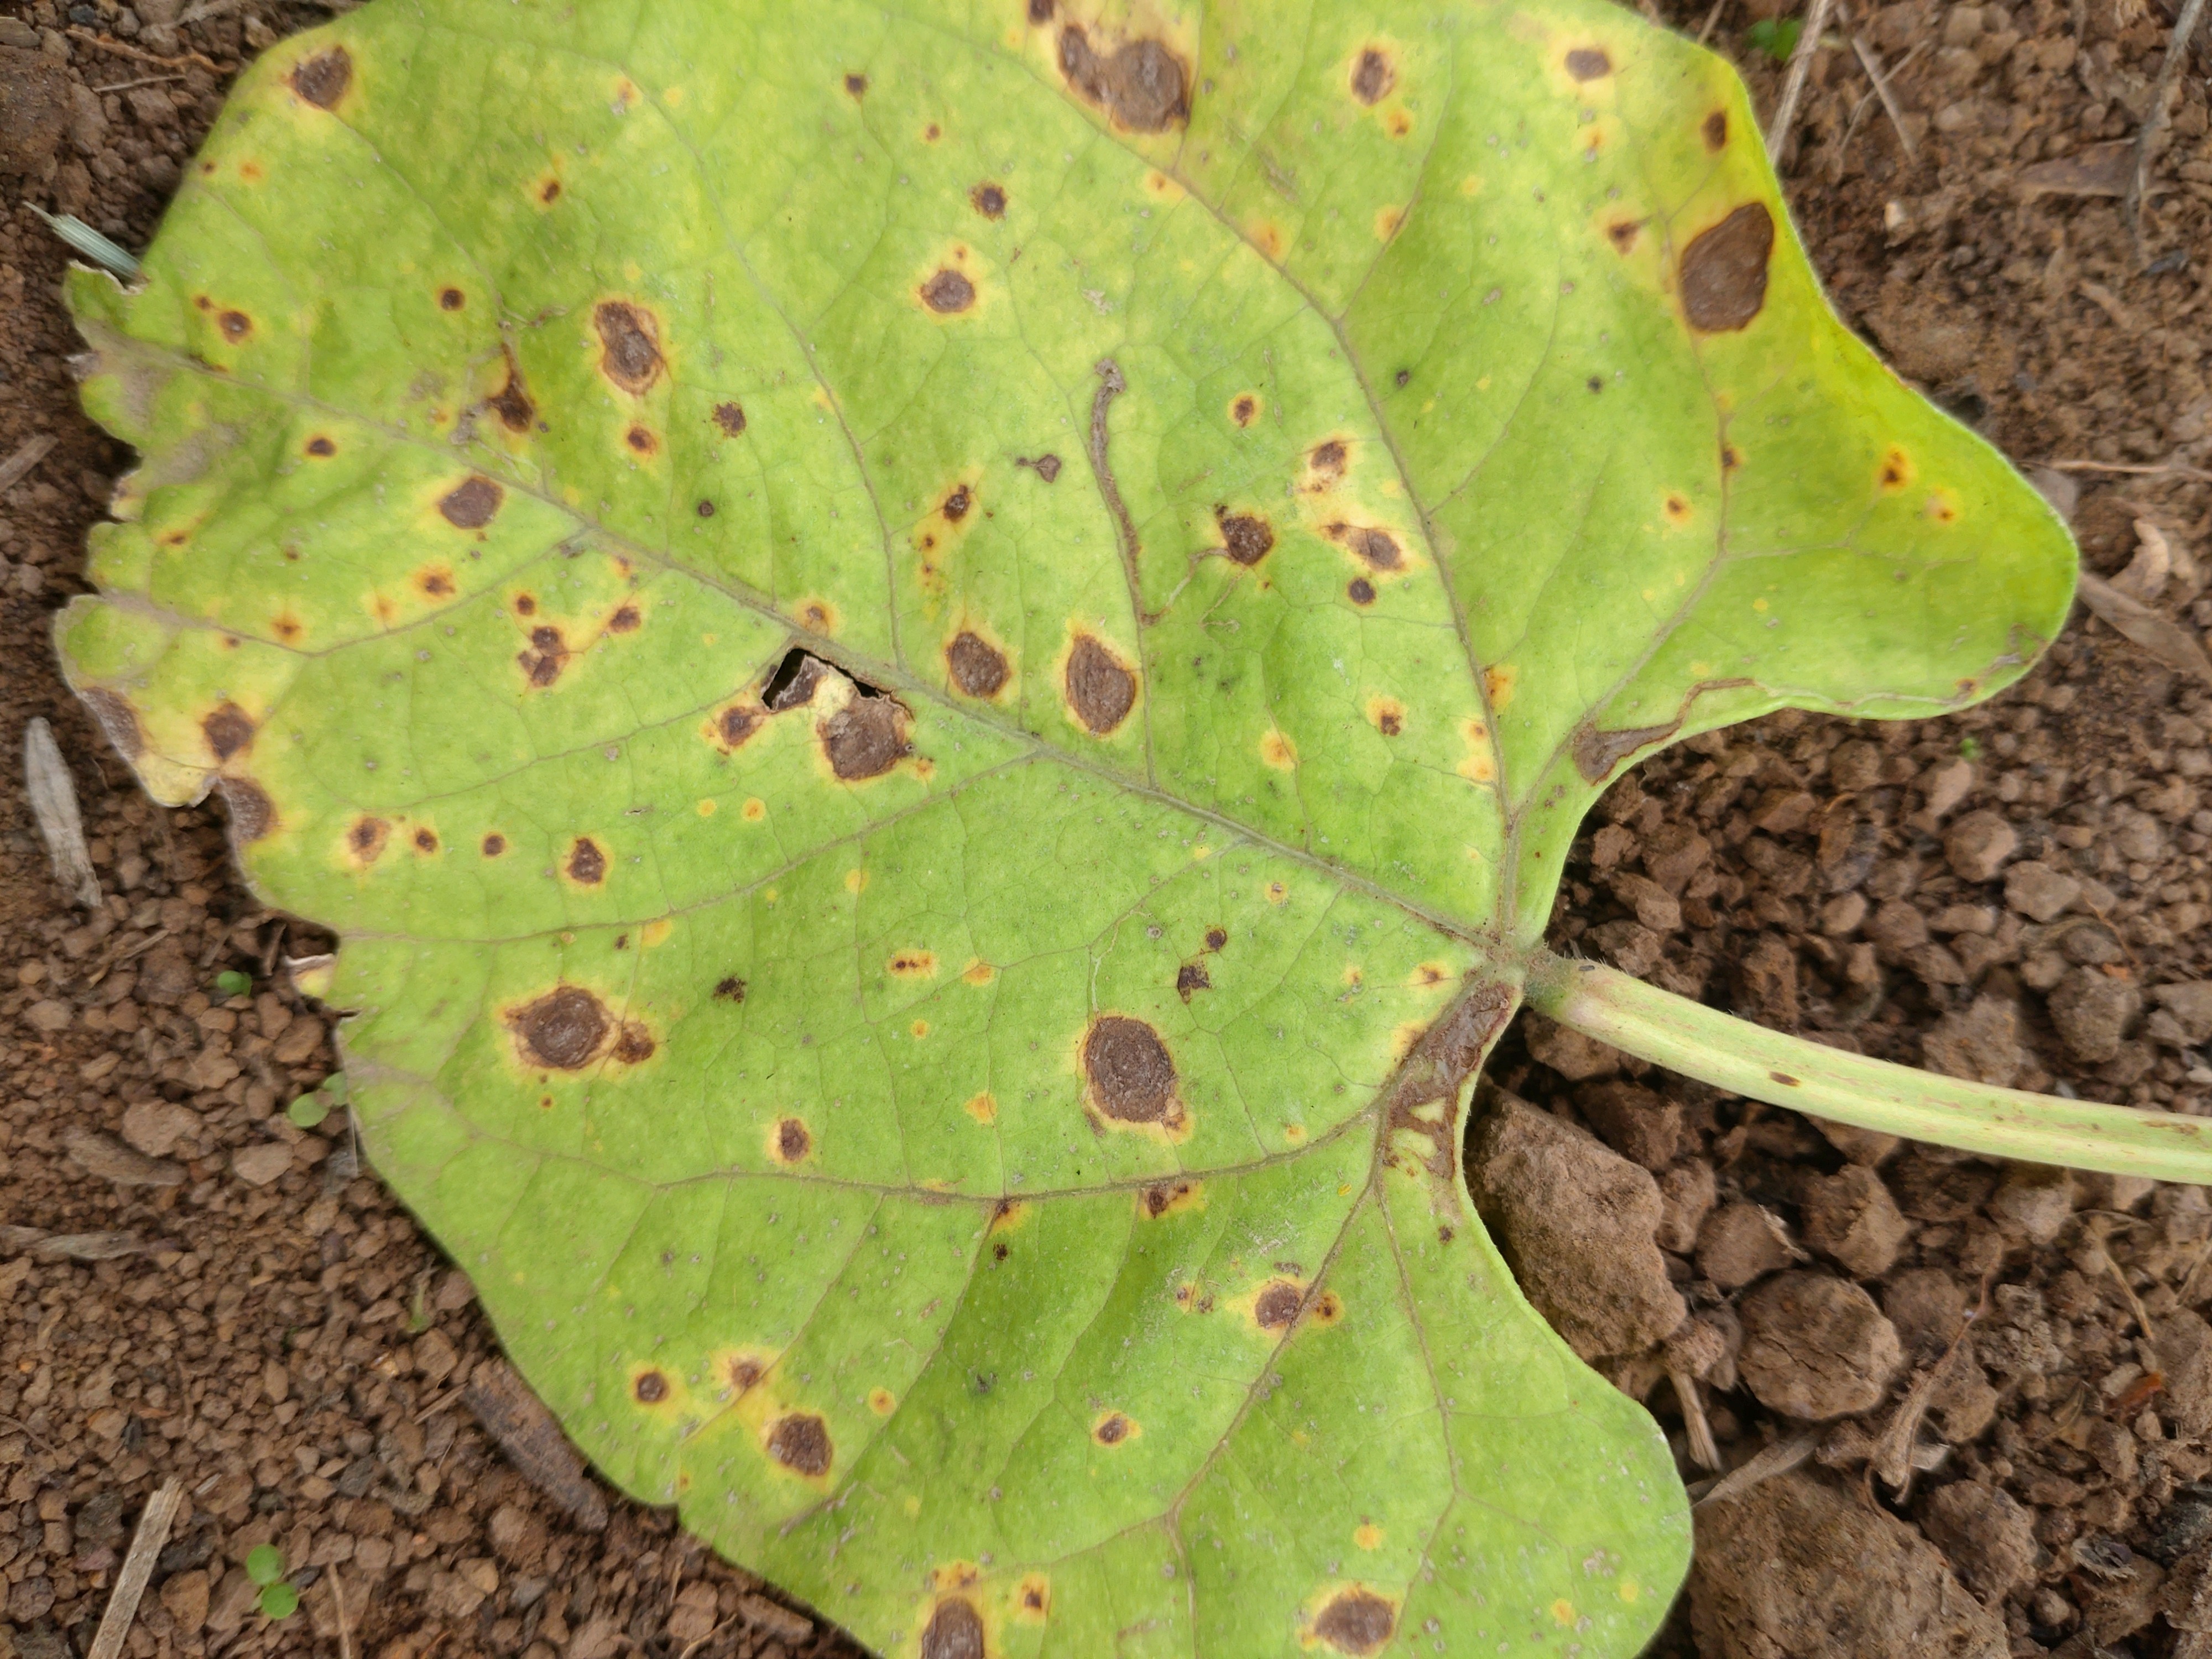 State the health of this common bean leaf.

rust
